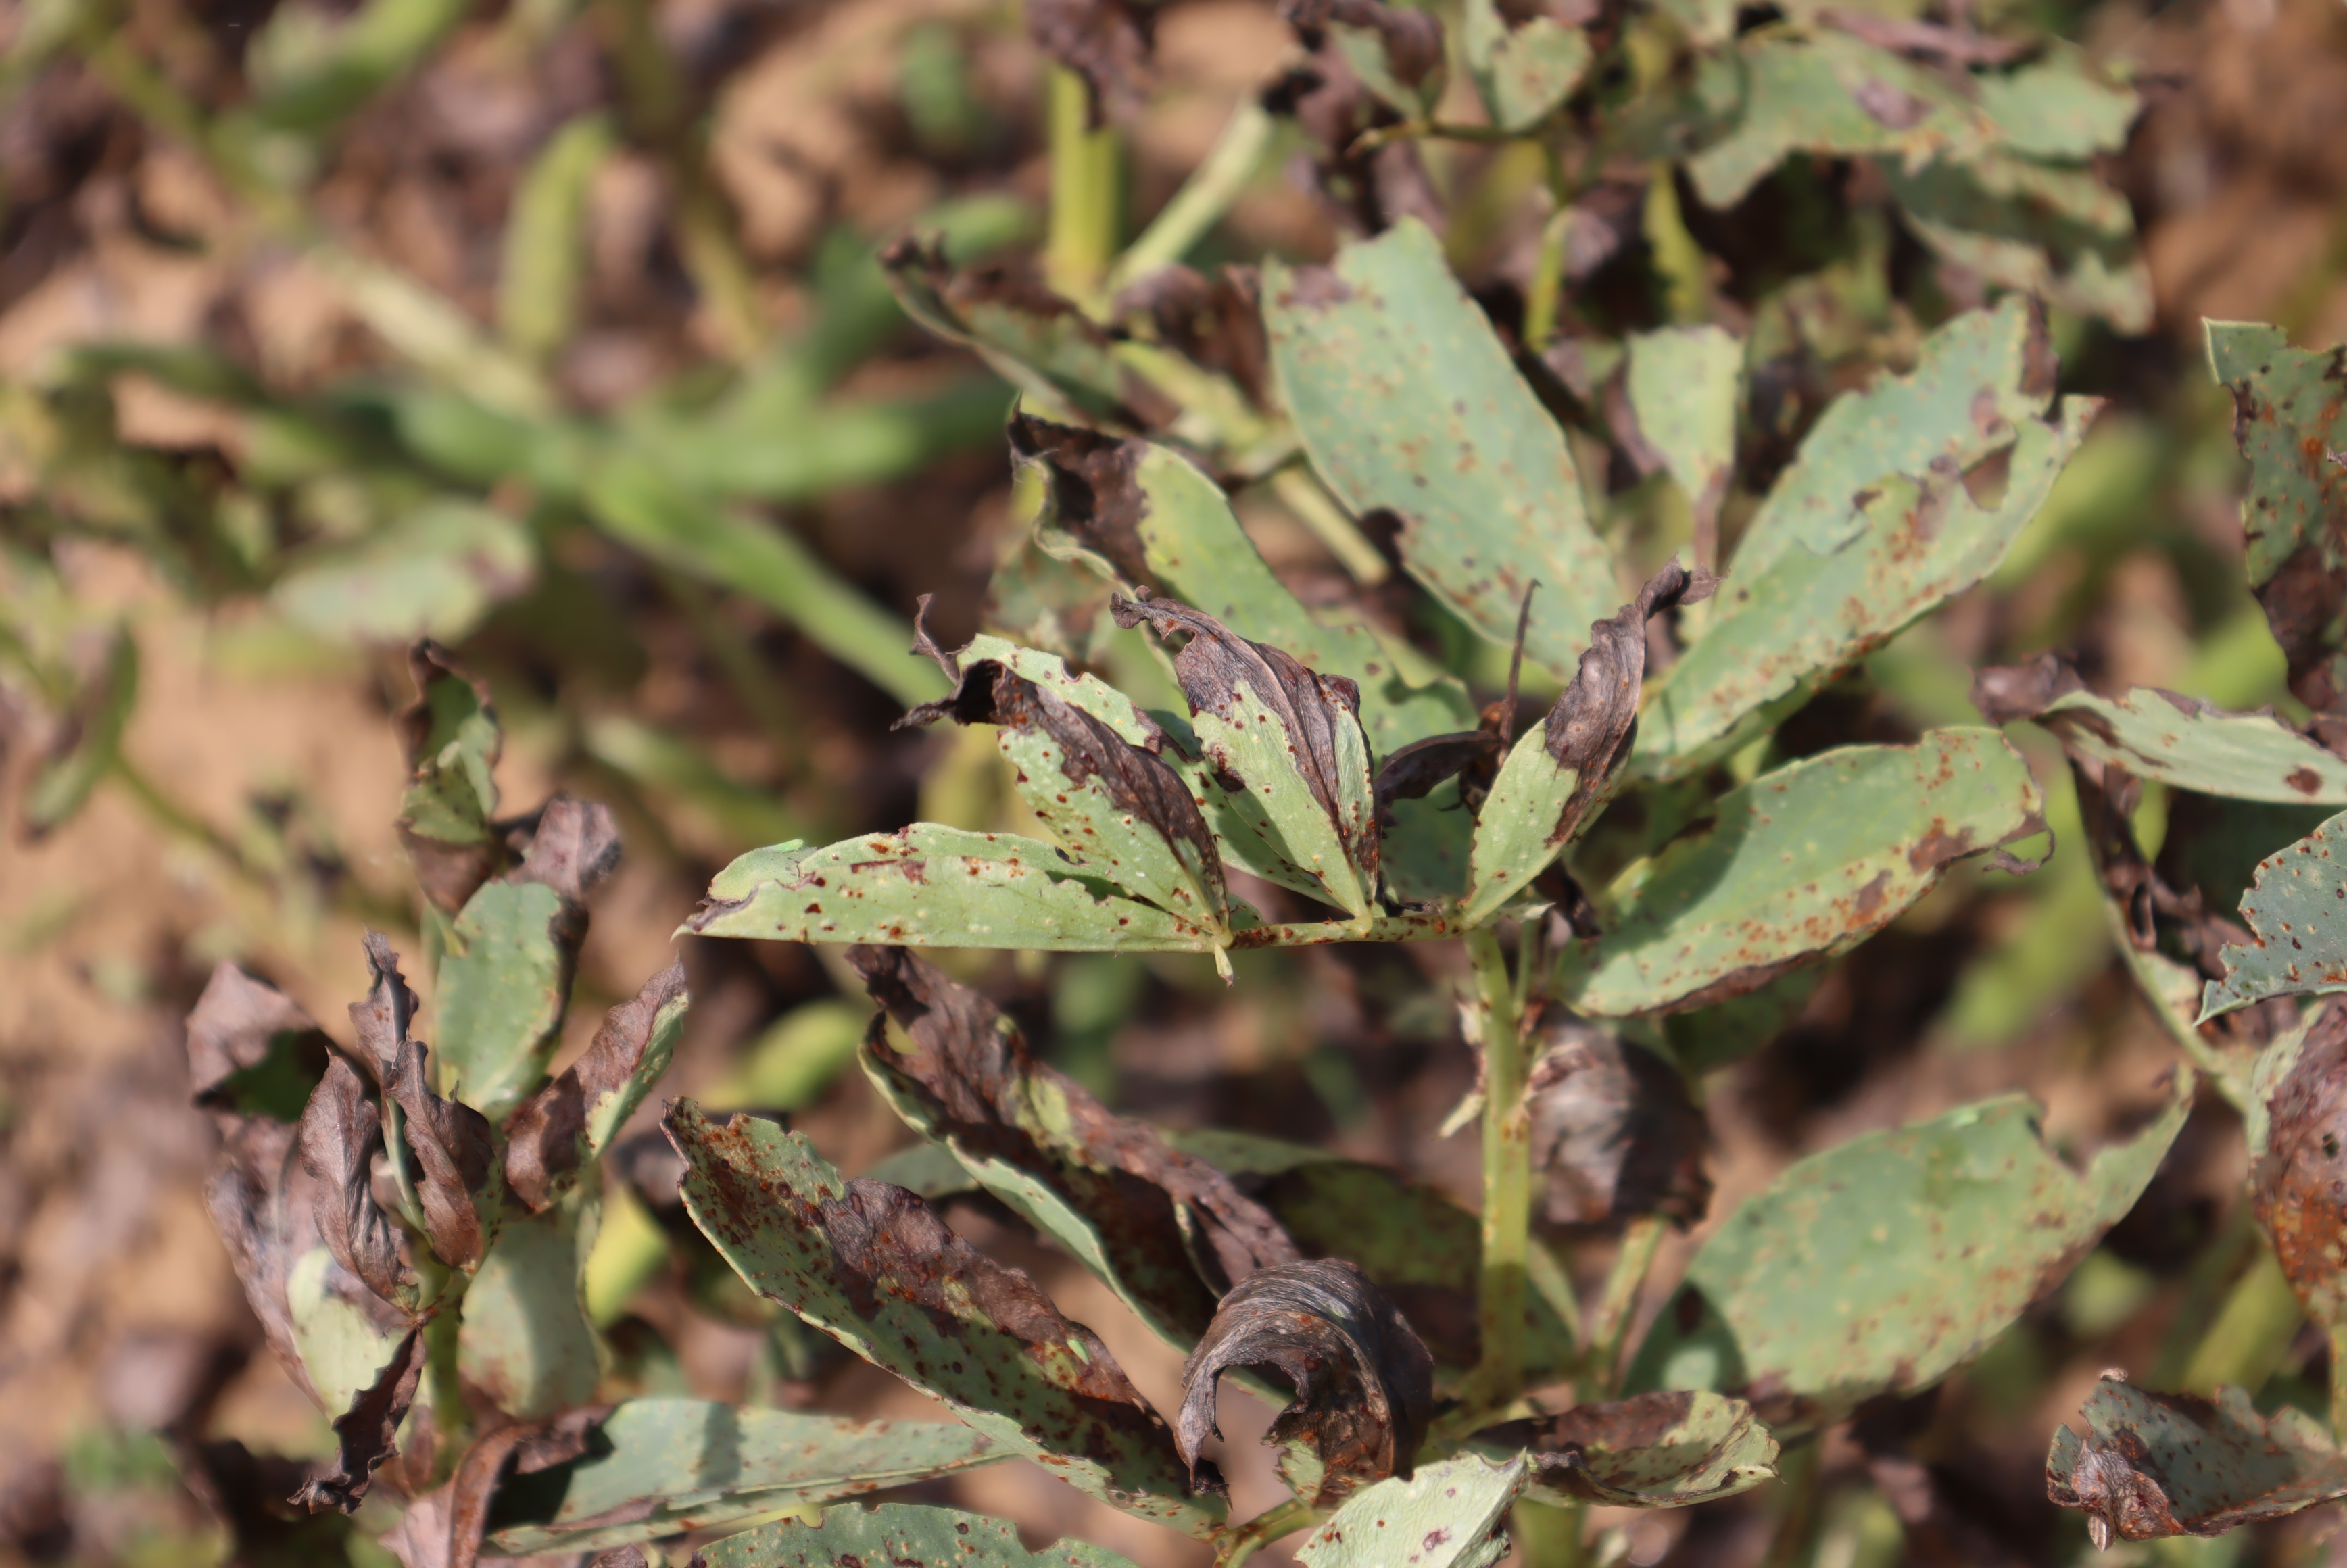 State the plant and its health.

faba bean, chocolate spot, rust
